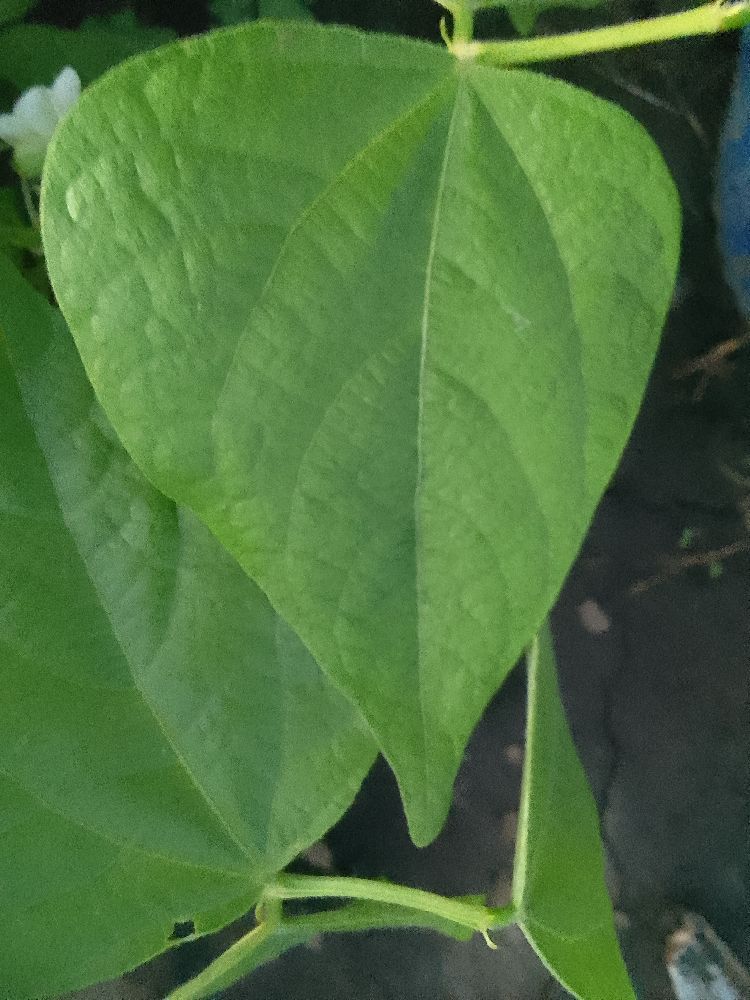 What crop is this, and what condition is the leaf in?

common bean, healthy
